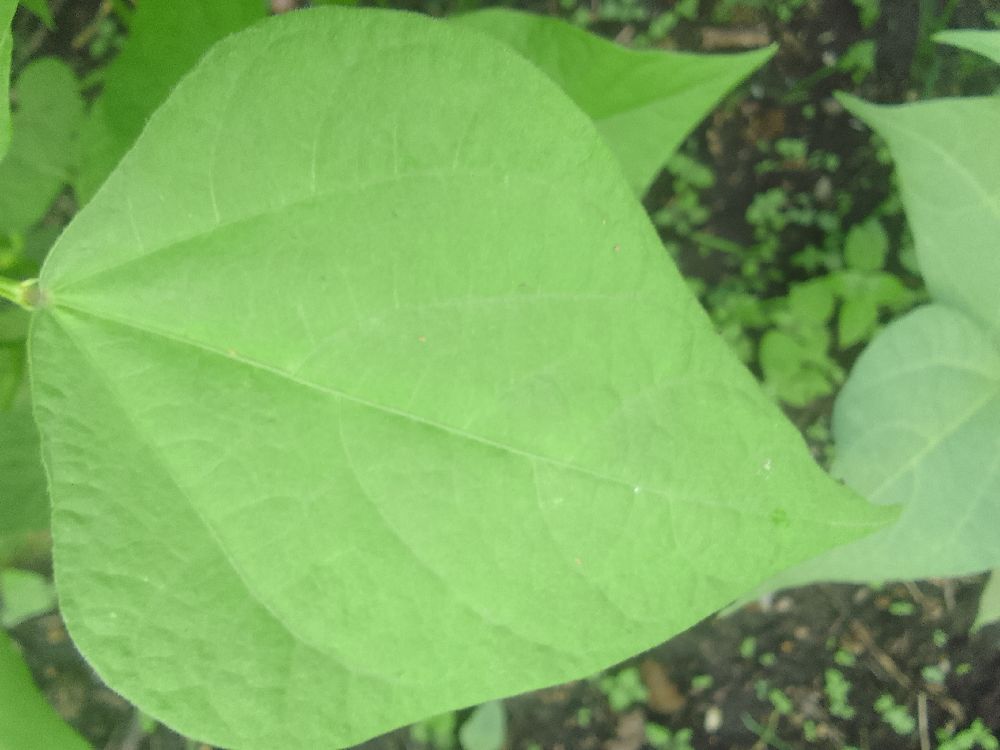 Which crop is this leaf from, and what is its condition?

common bean, healthy
